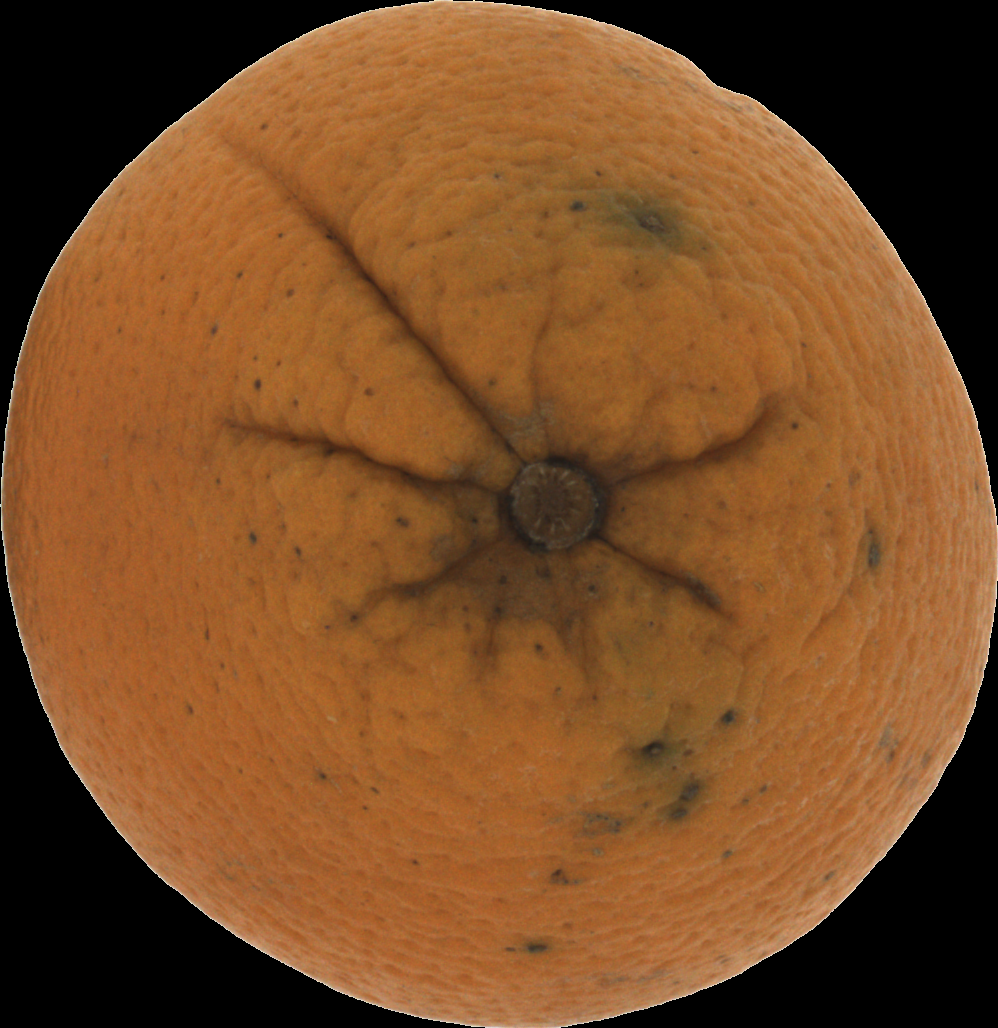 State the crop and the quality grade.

orange, bad
